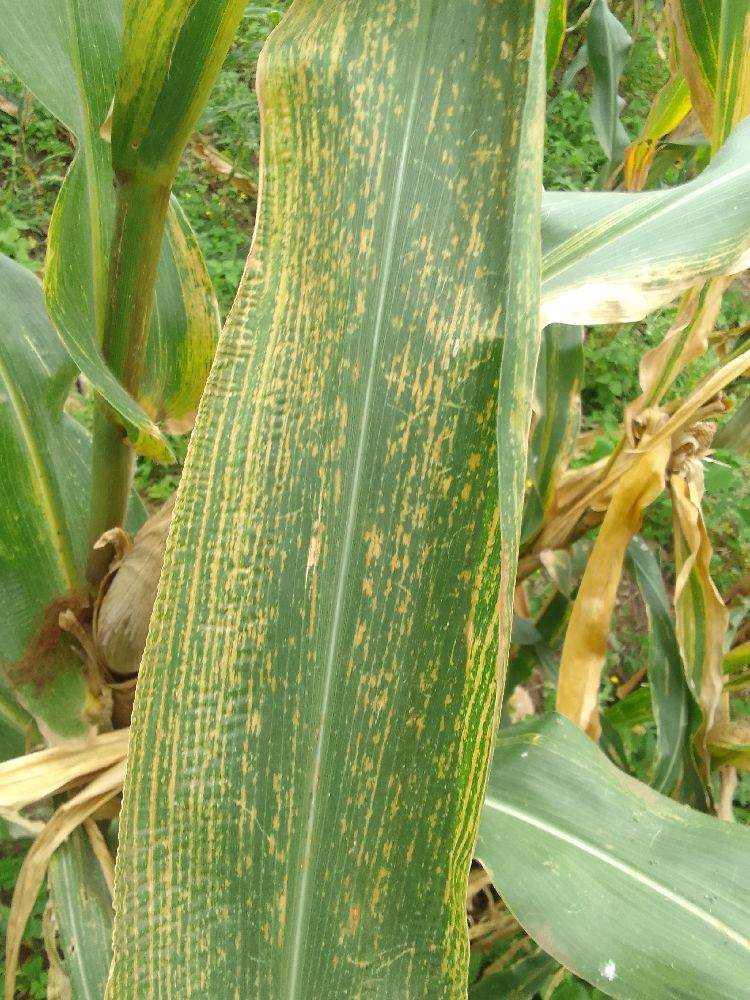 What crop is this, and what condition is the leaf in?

maize, maize lethal necrosis
